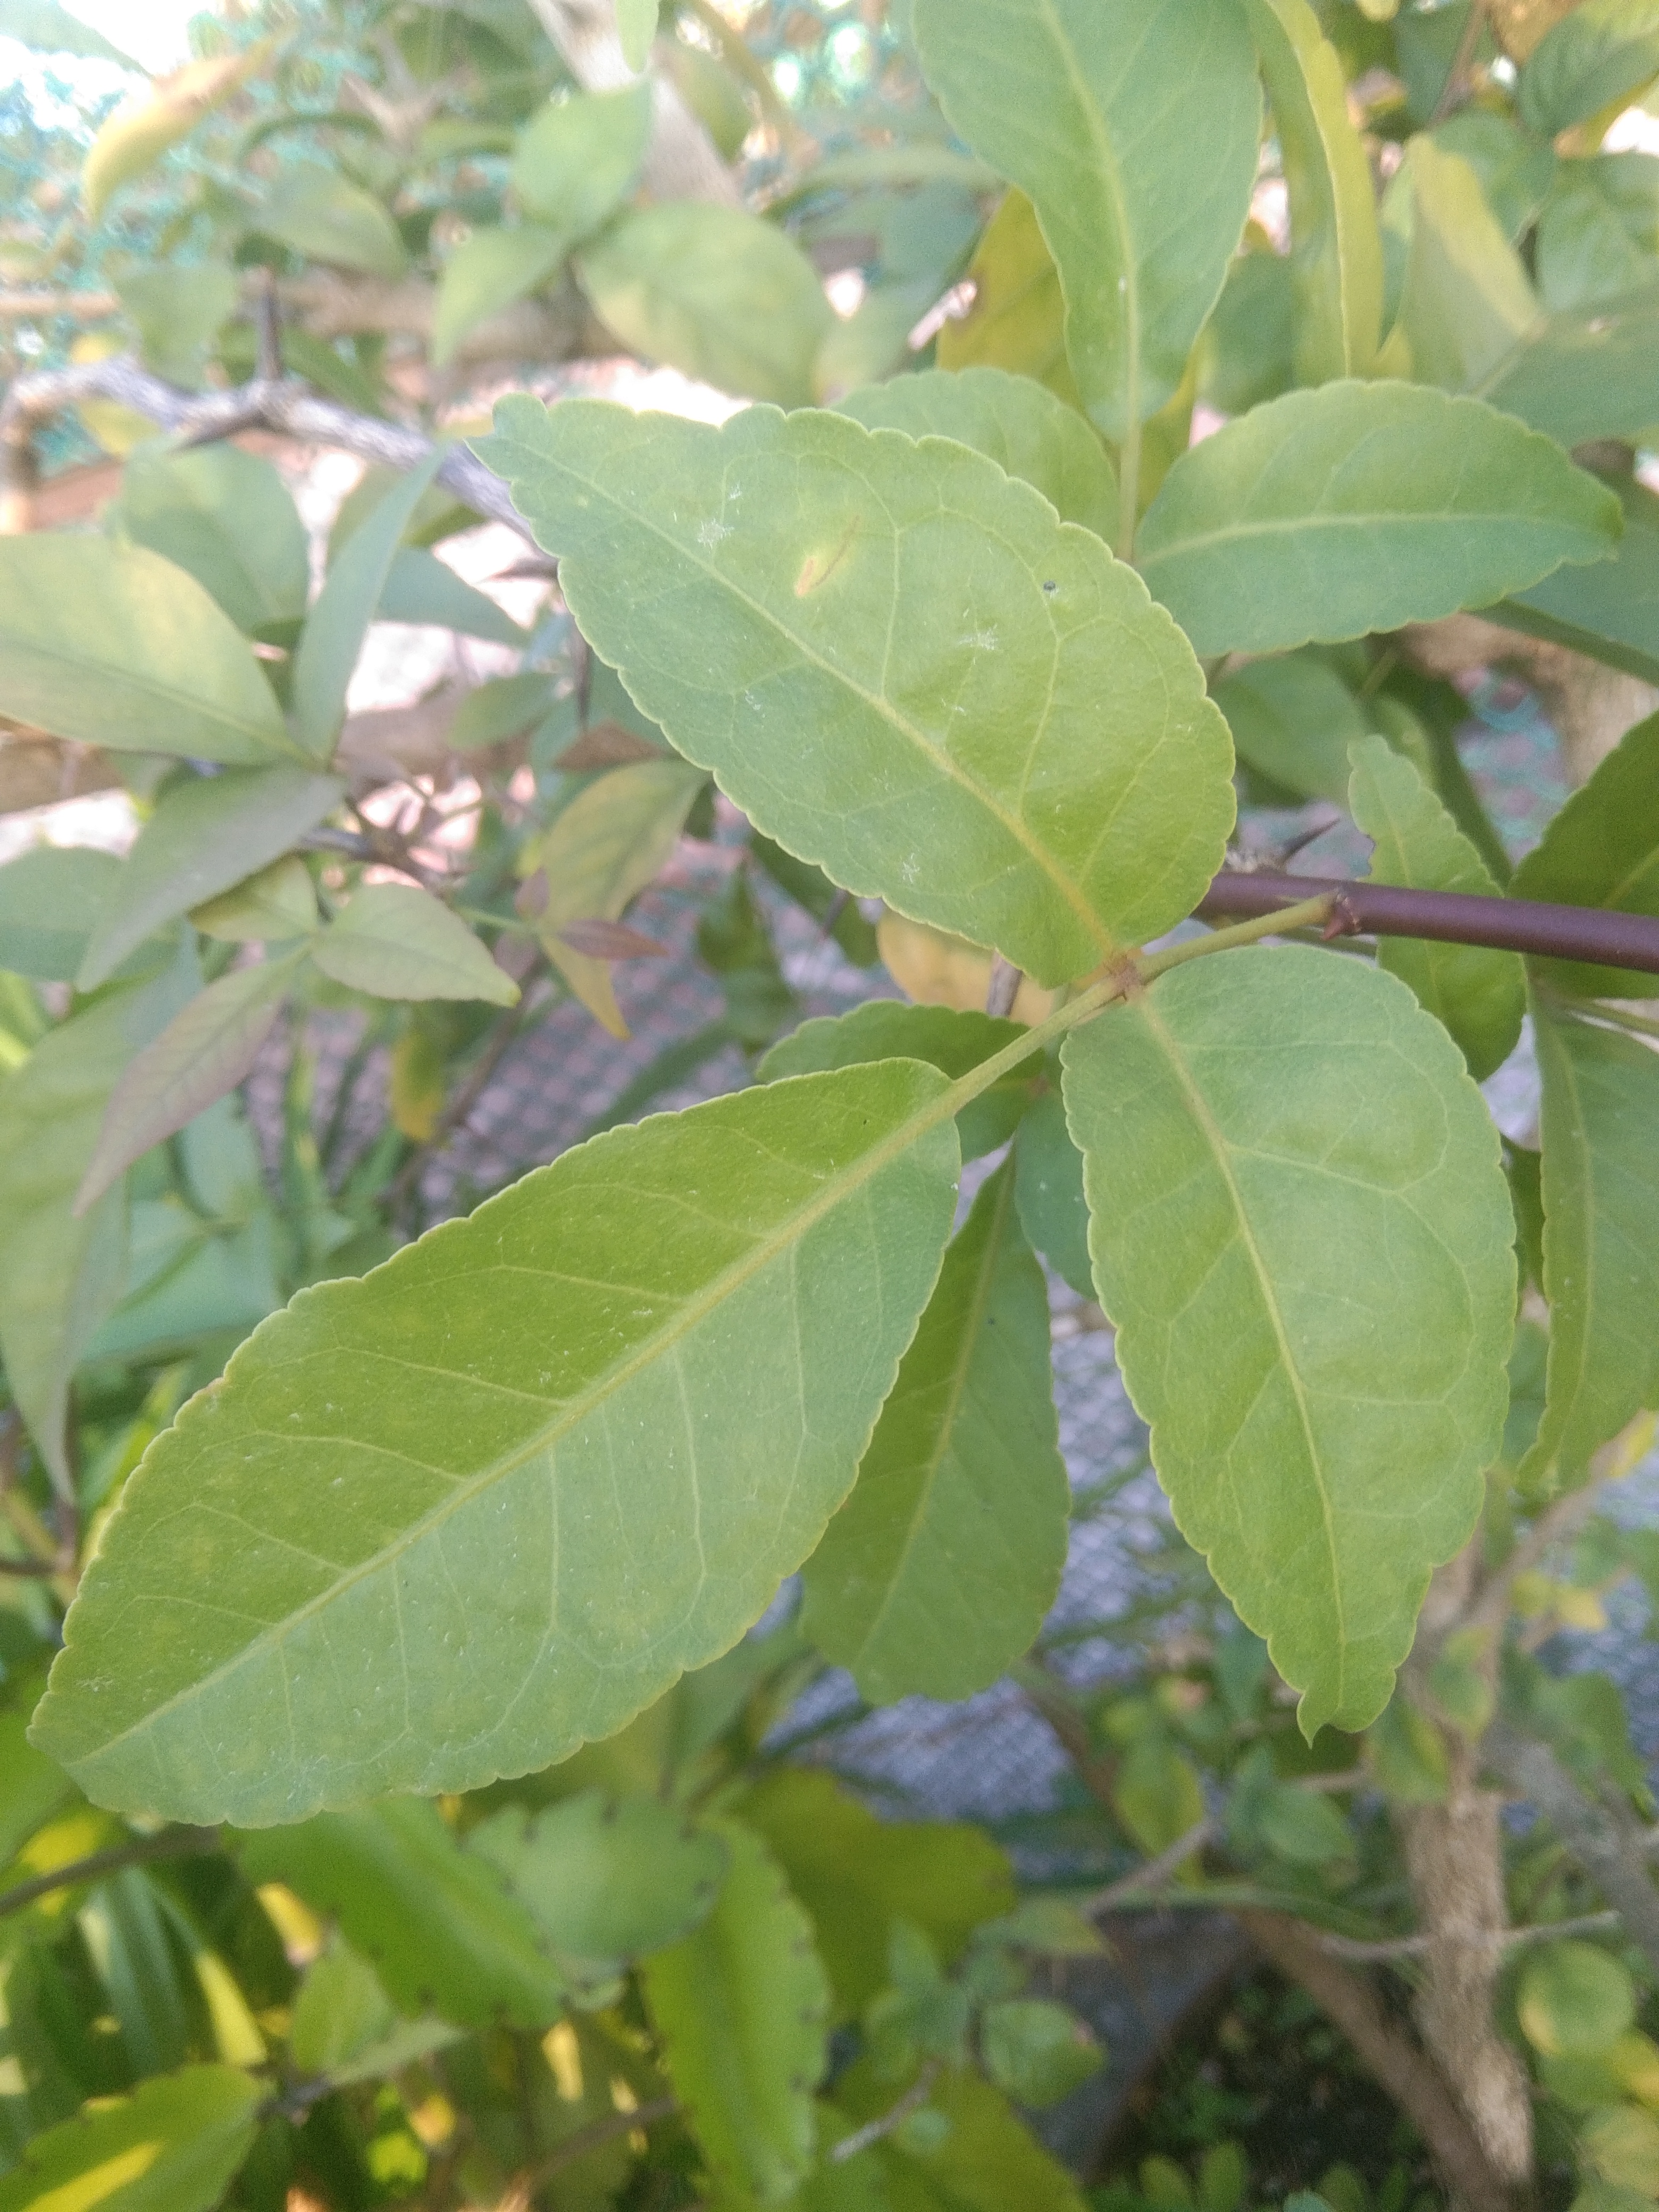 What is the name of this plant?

wood apple
